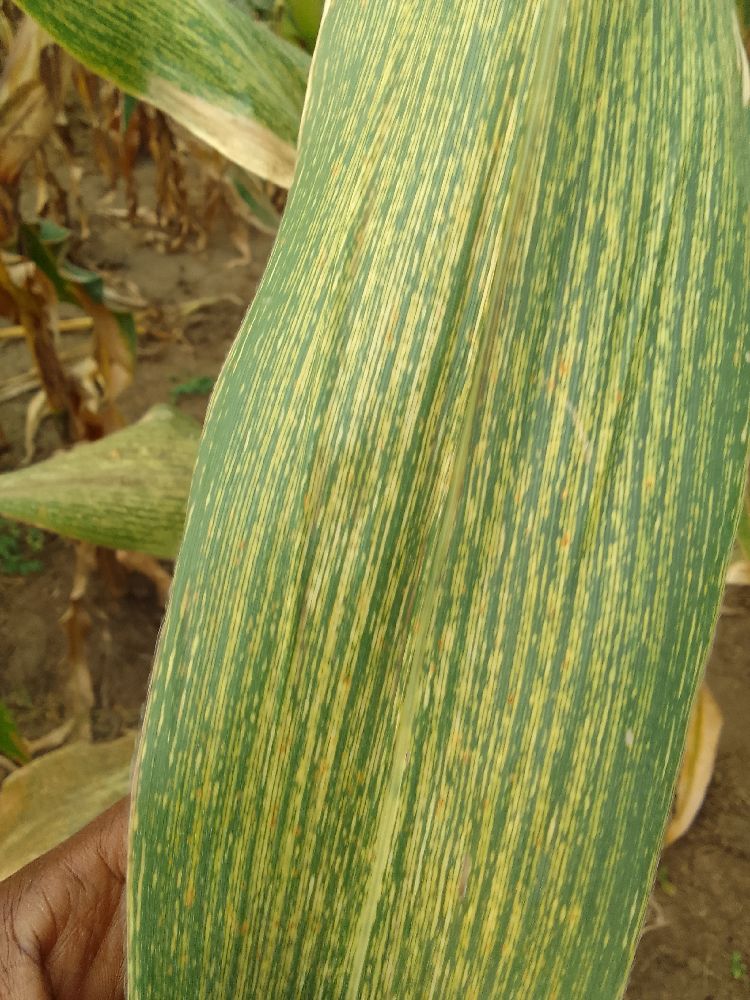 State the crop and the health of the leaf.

maize, maize streak virus
